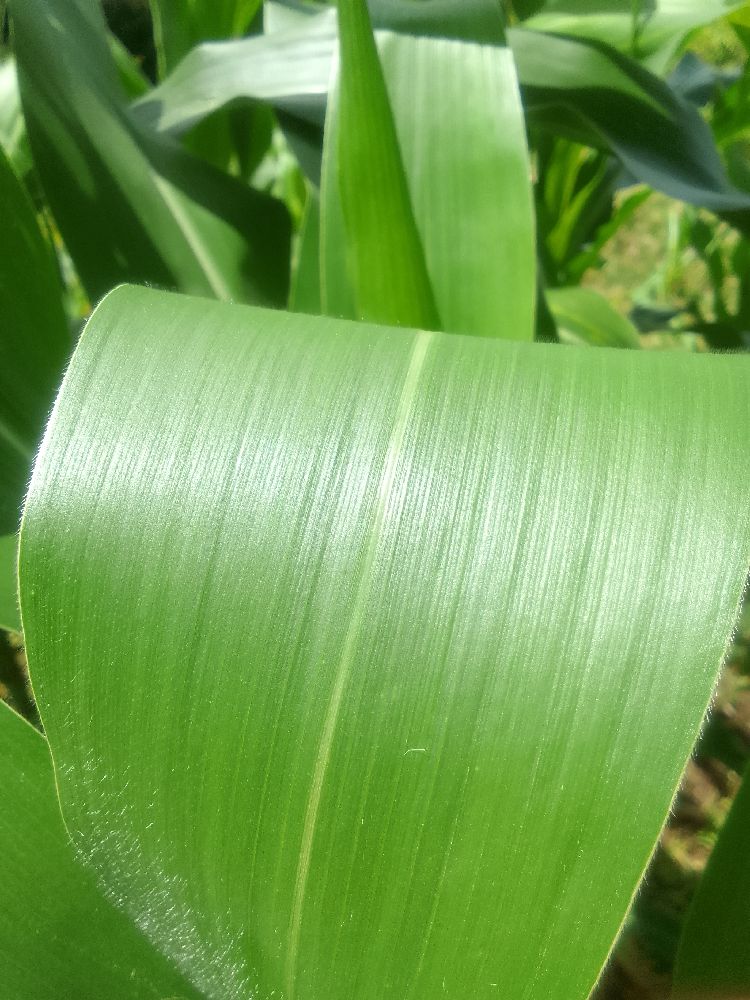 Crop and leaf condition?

maize, healthy
